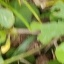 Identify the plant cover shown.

unstructured weed
